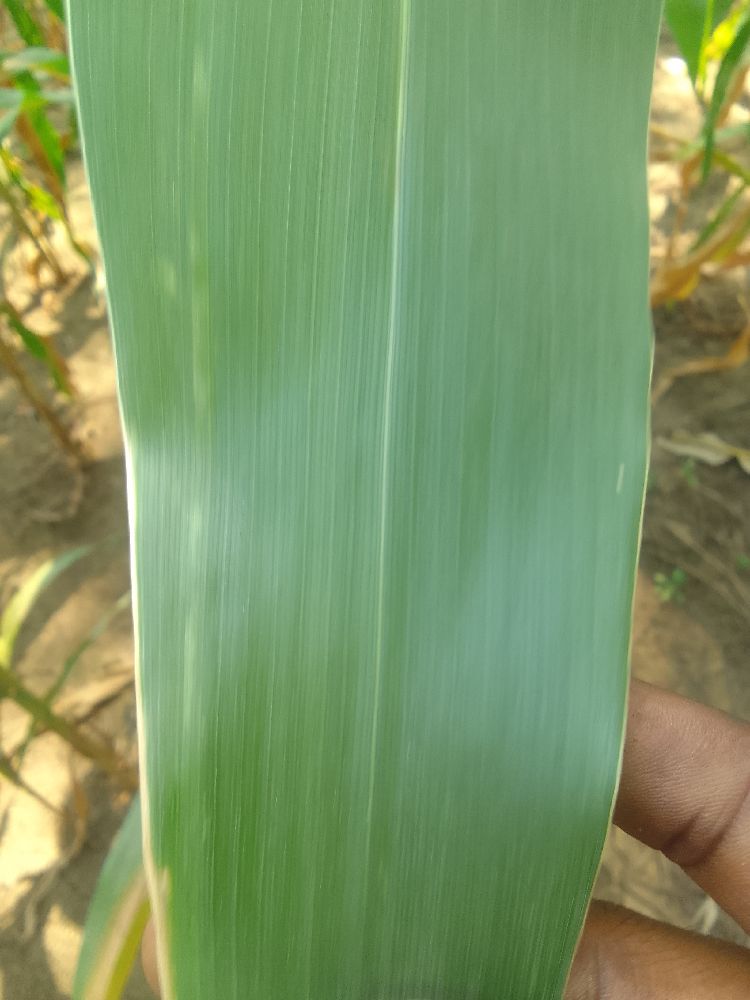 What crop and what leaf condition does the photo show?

maize, healthy
